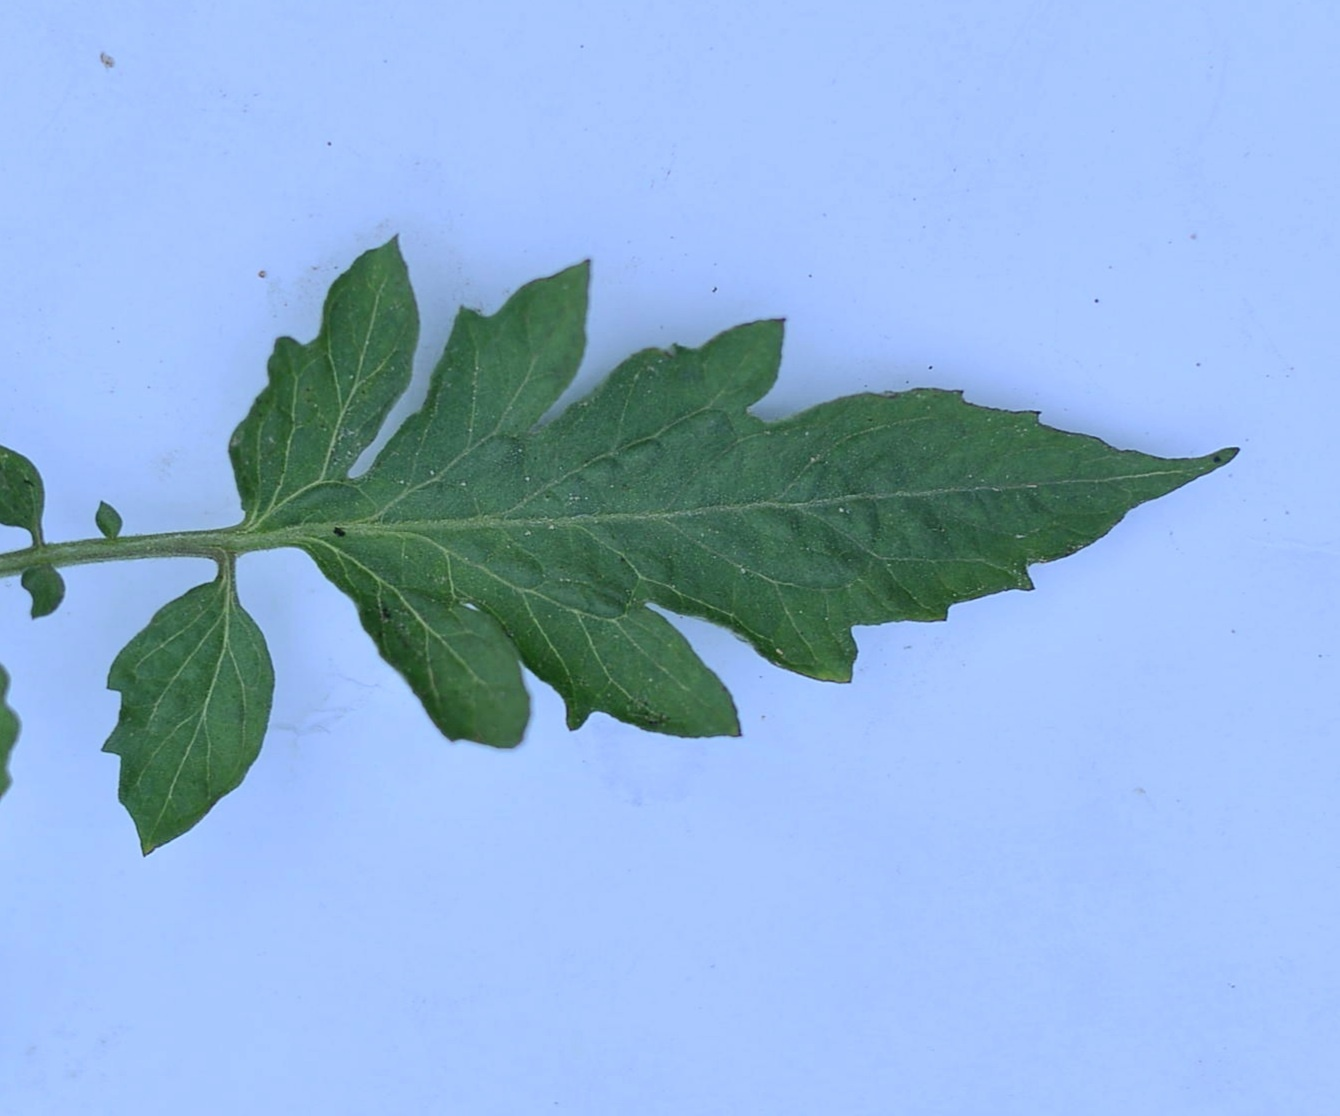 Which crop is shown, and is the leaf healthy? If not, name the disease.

tomato, healthy
